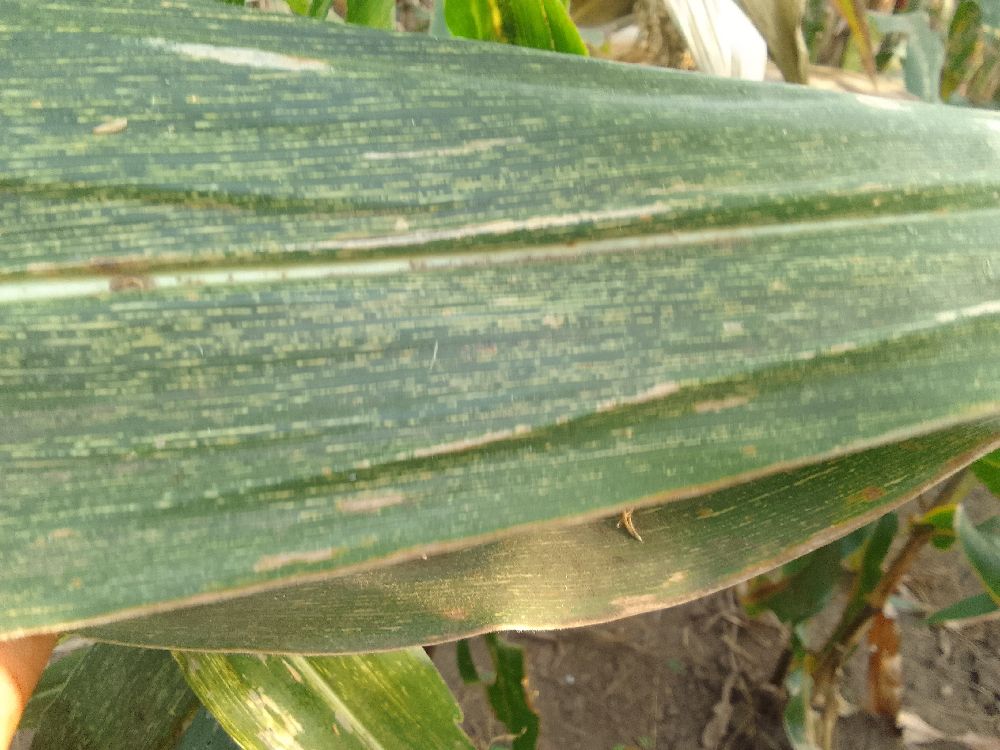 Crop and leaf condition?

maize, maize streak virus
